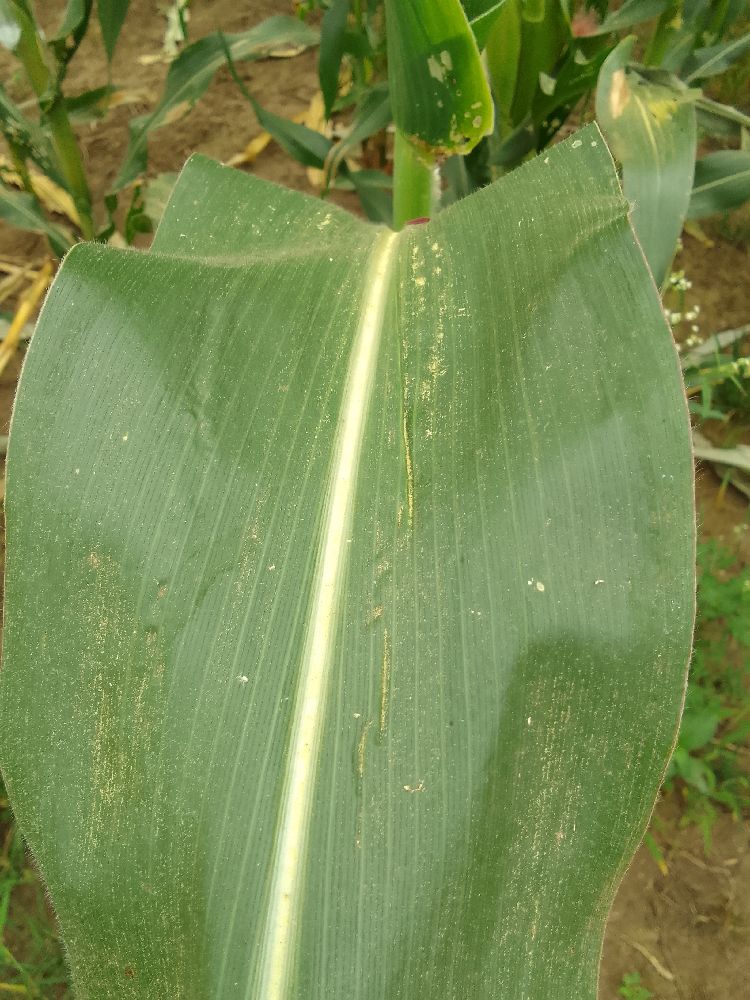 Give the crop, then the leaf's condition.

maize, healthy
